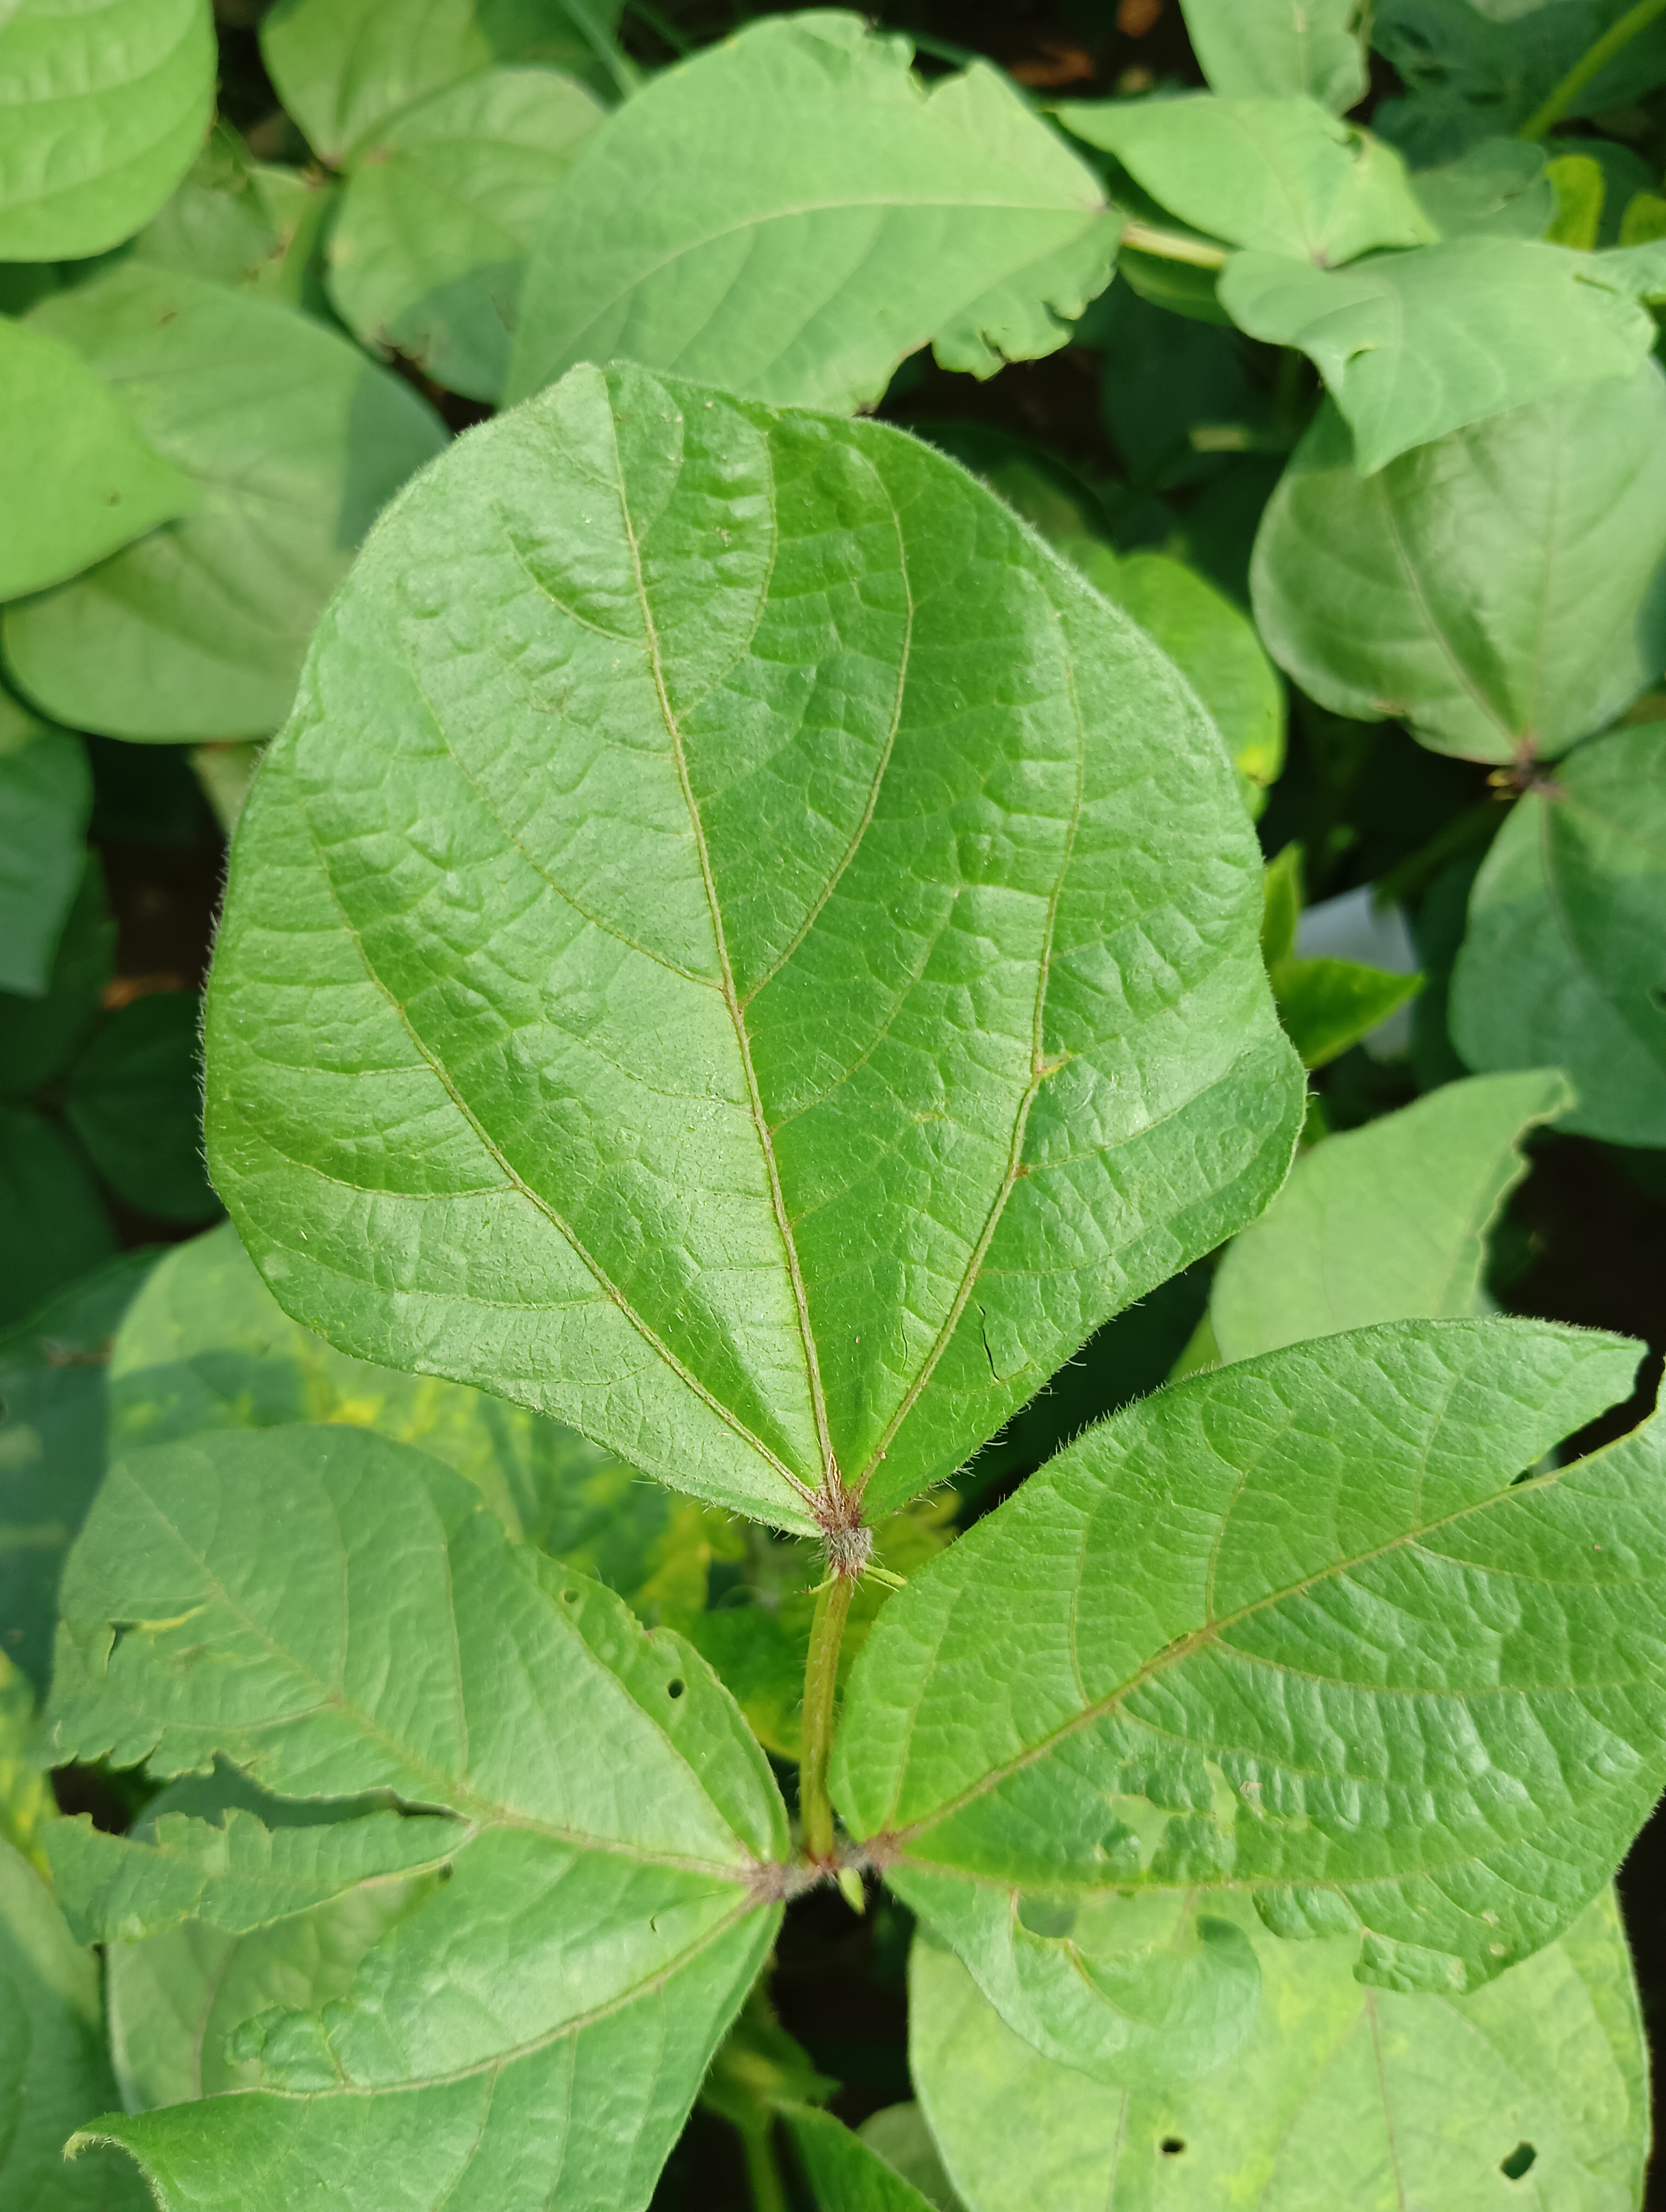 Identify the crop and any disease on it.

mungbean, healthy
